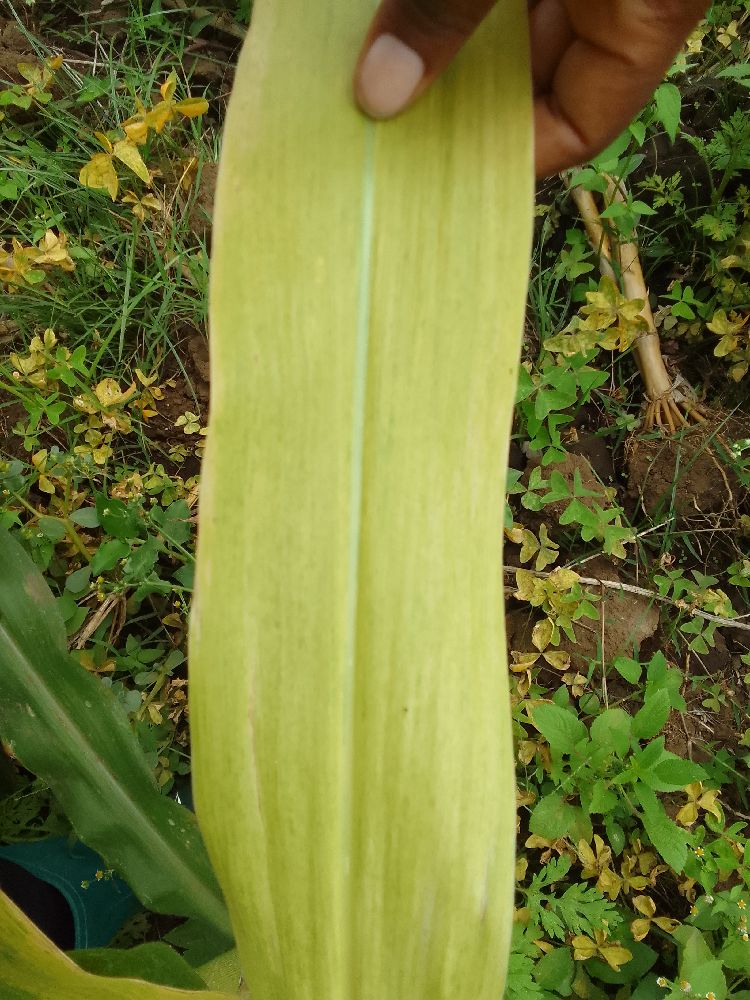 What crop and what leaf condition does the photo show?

maize, maize lethal necrosis
